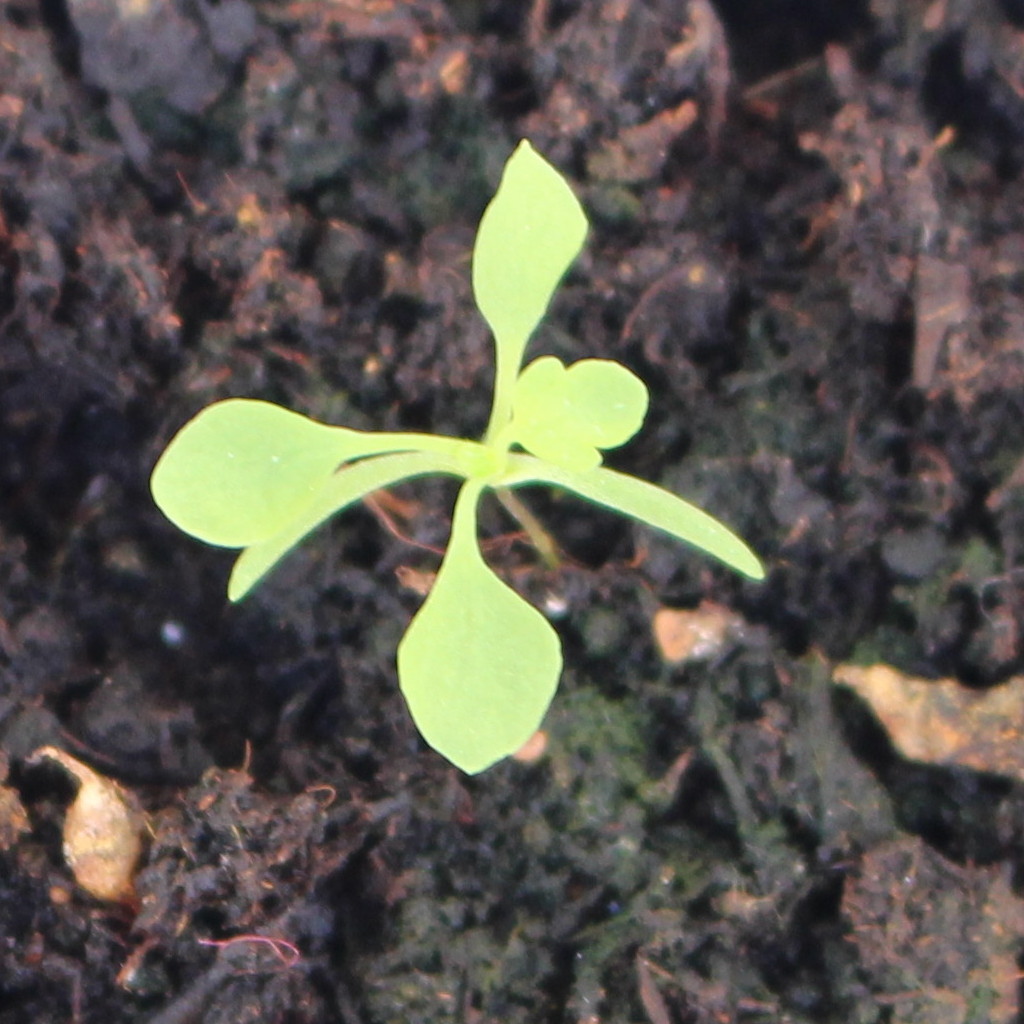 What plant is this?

Papaver rhoeas
